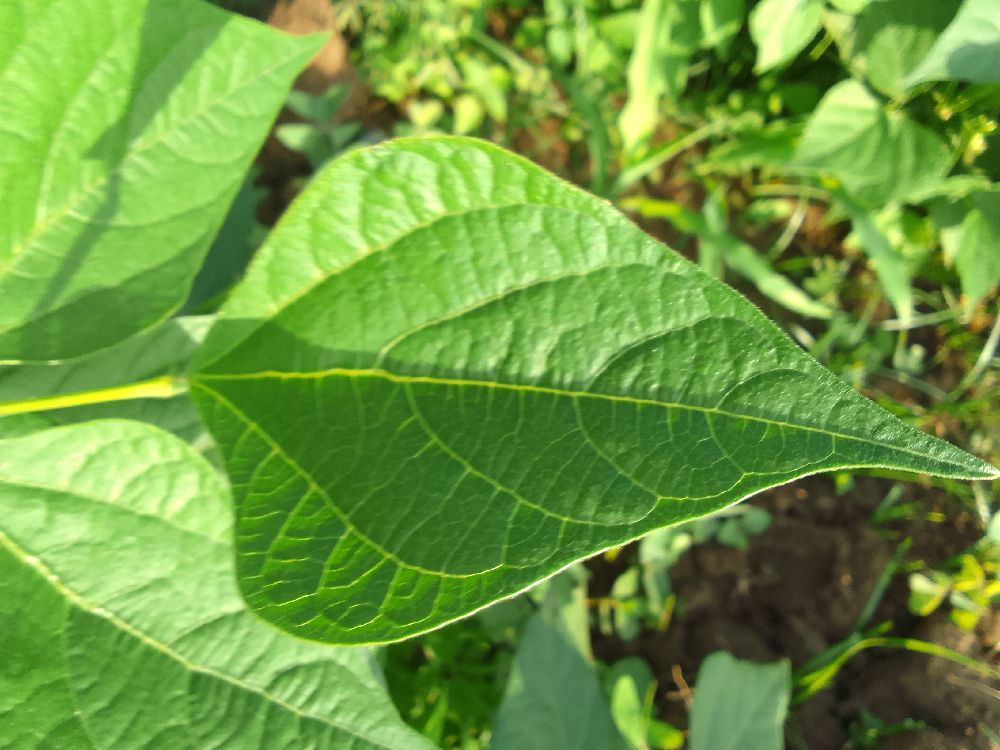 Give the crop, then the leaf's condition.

common bean, healthy
